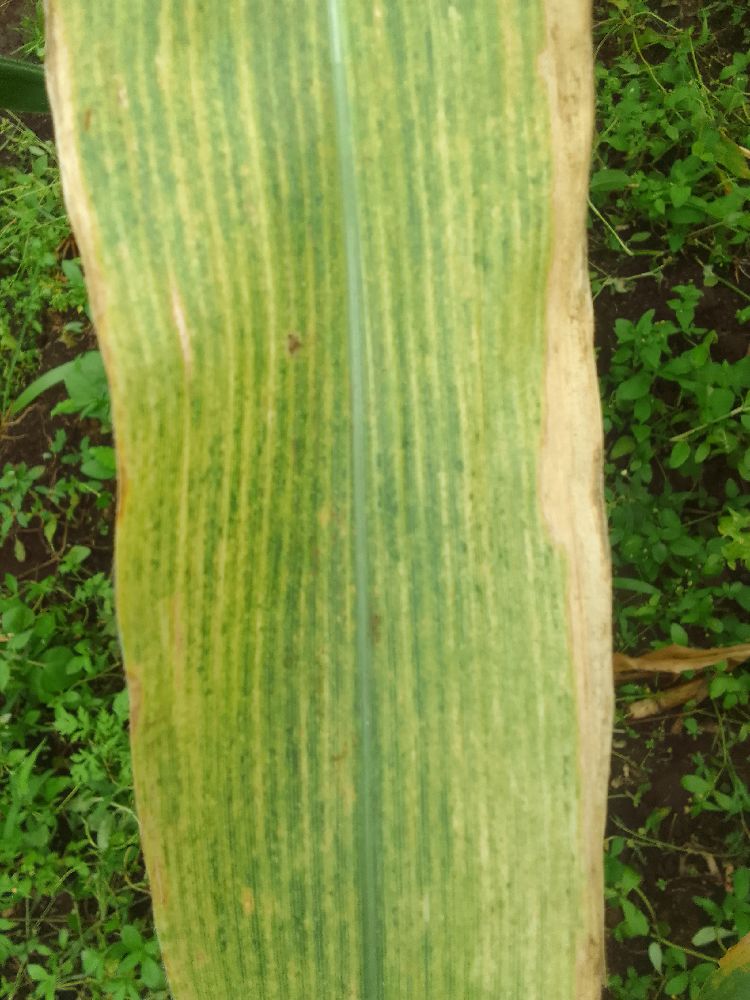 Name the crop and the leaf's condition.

maize, maize lethal necrosis
